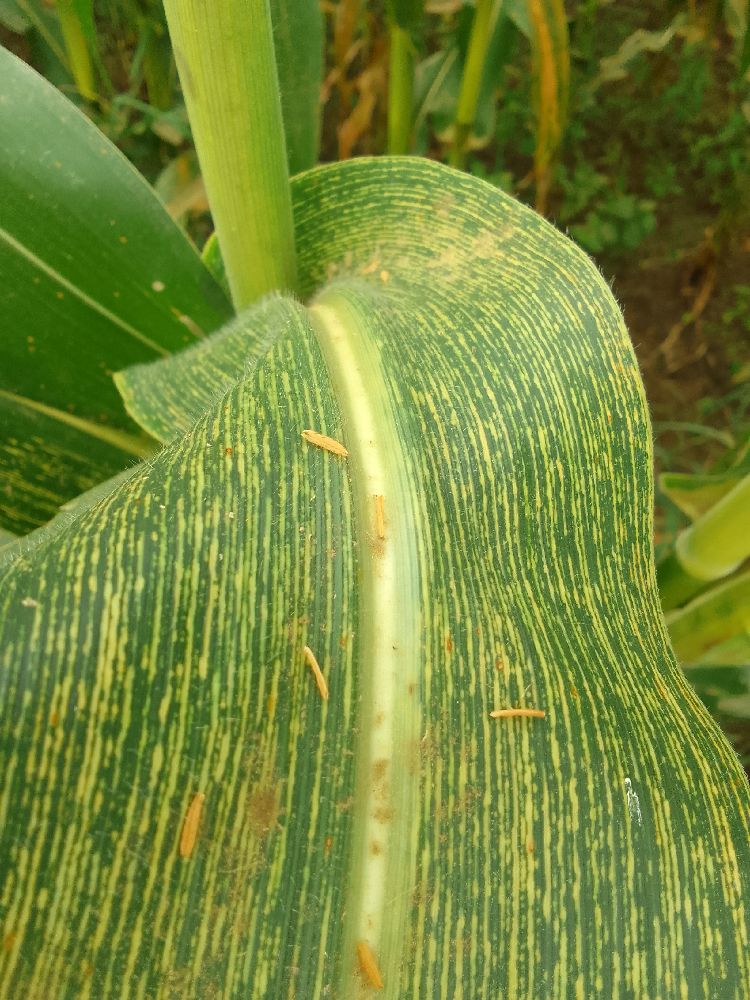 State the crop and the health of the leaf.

maize, maize streak virus
